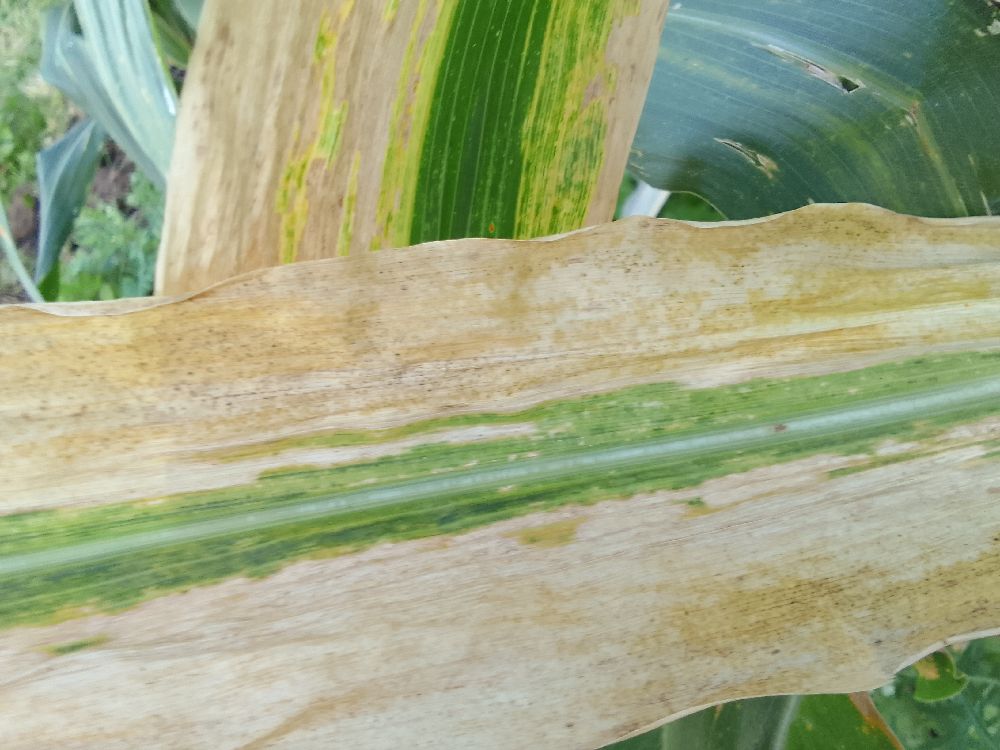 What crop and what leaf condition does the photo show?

maize, maize lethal necrosis
